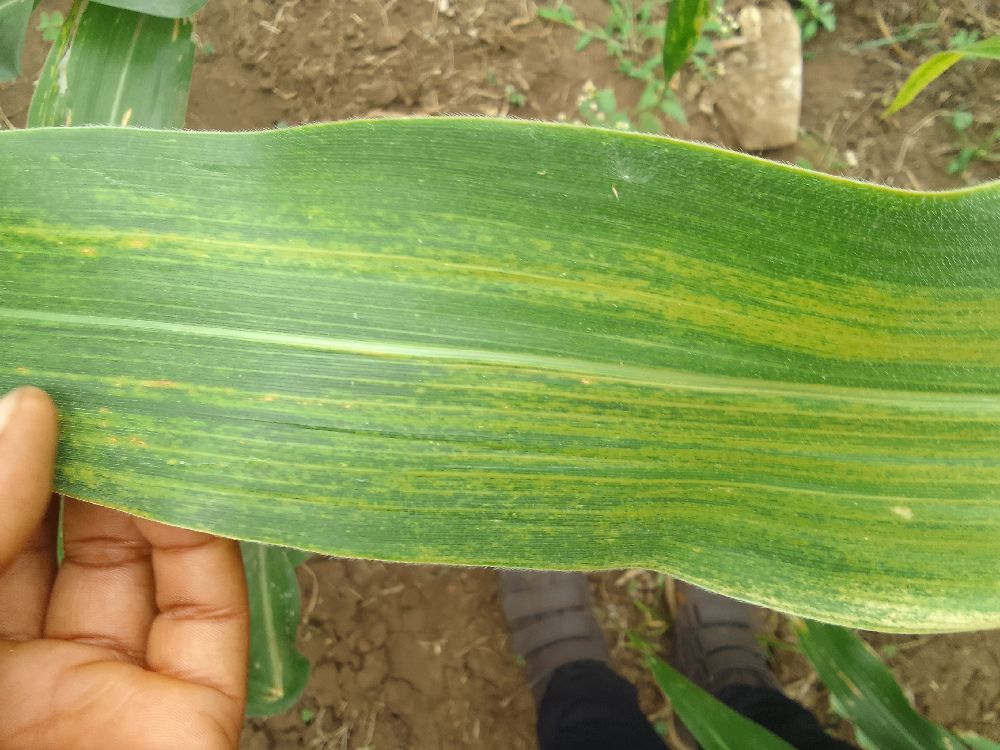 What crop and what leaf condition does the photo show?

maize, maize lethal necrosis
